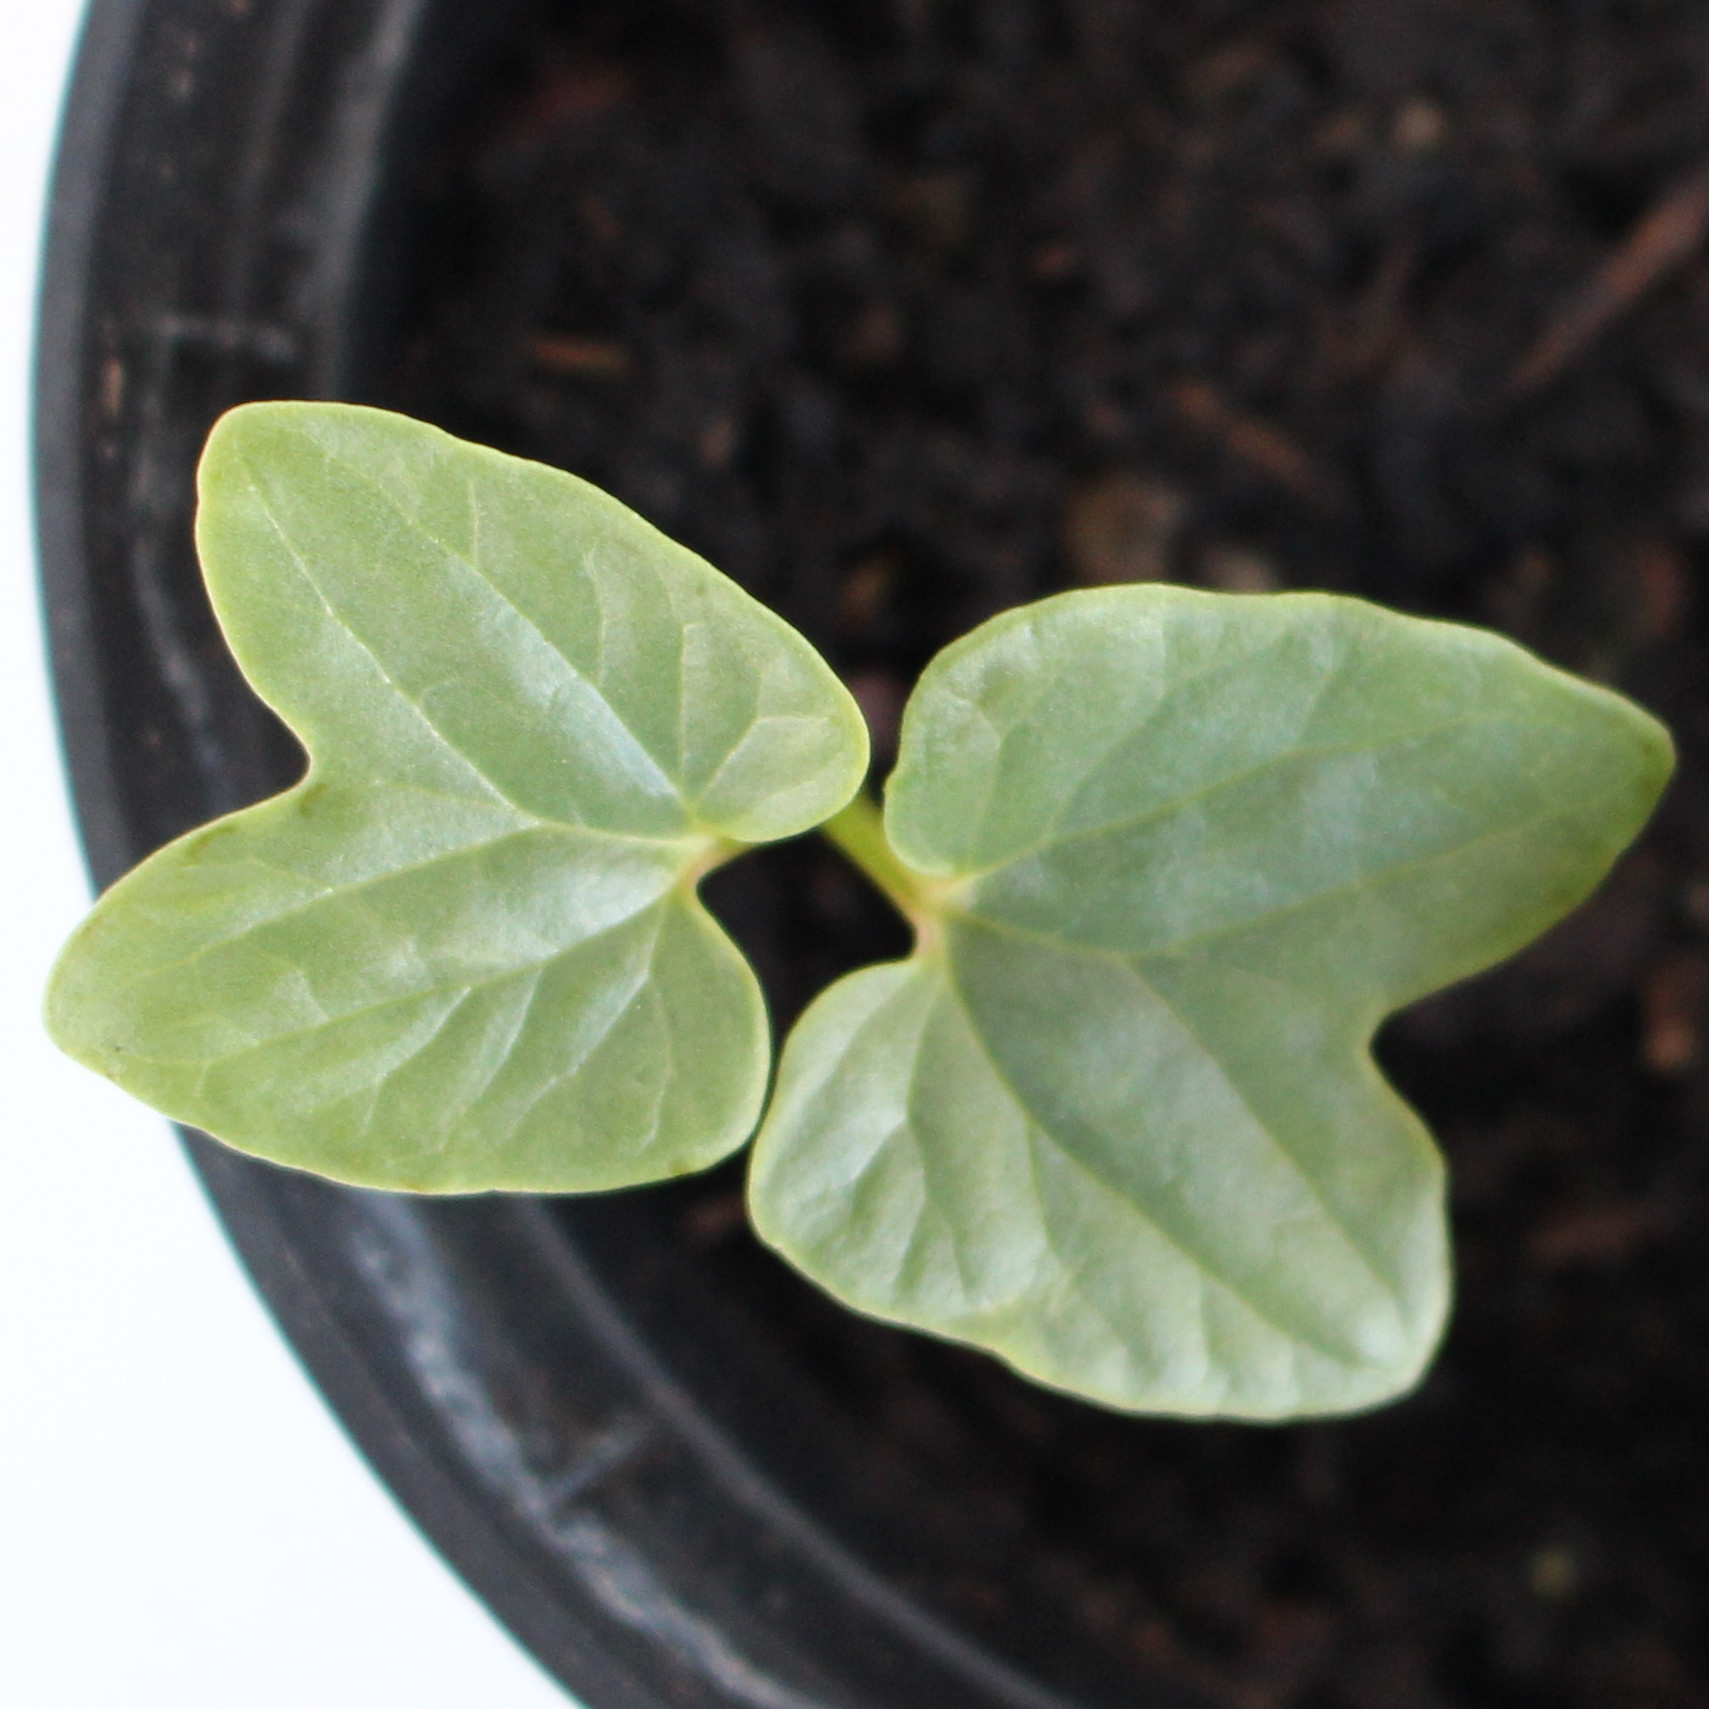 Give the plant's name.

Convolvulus arvensis
